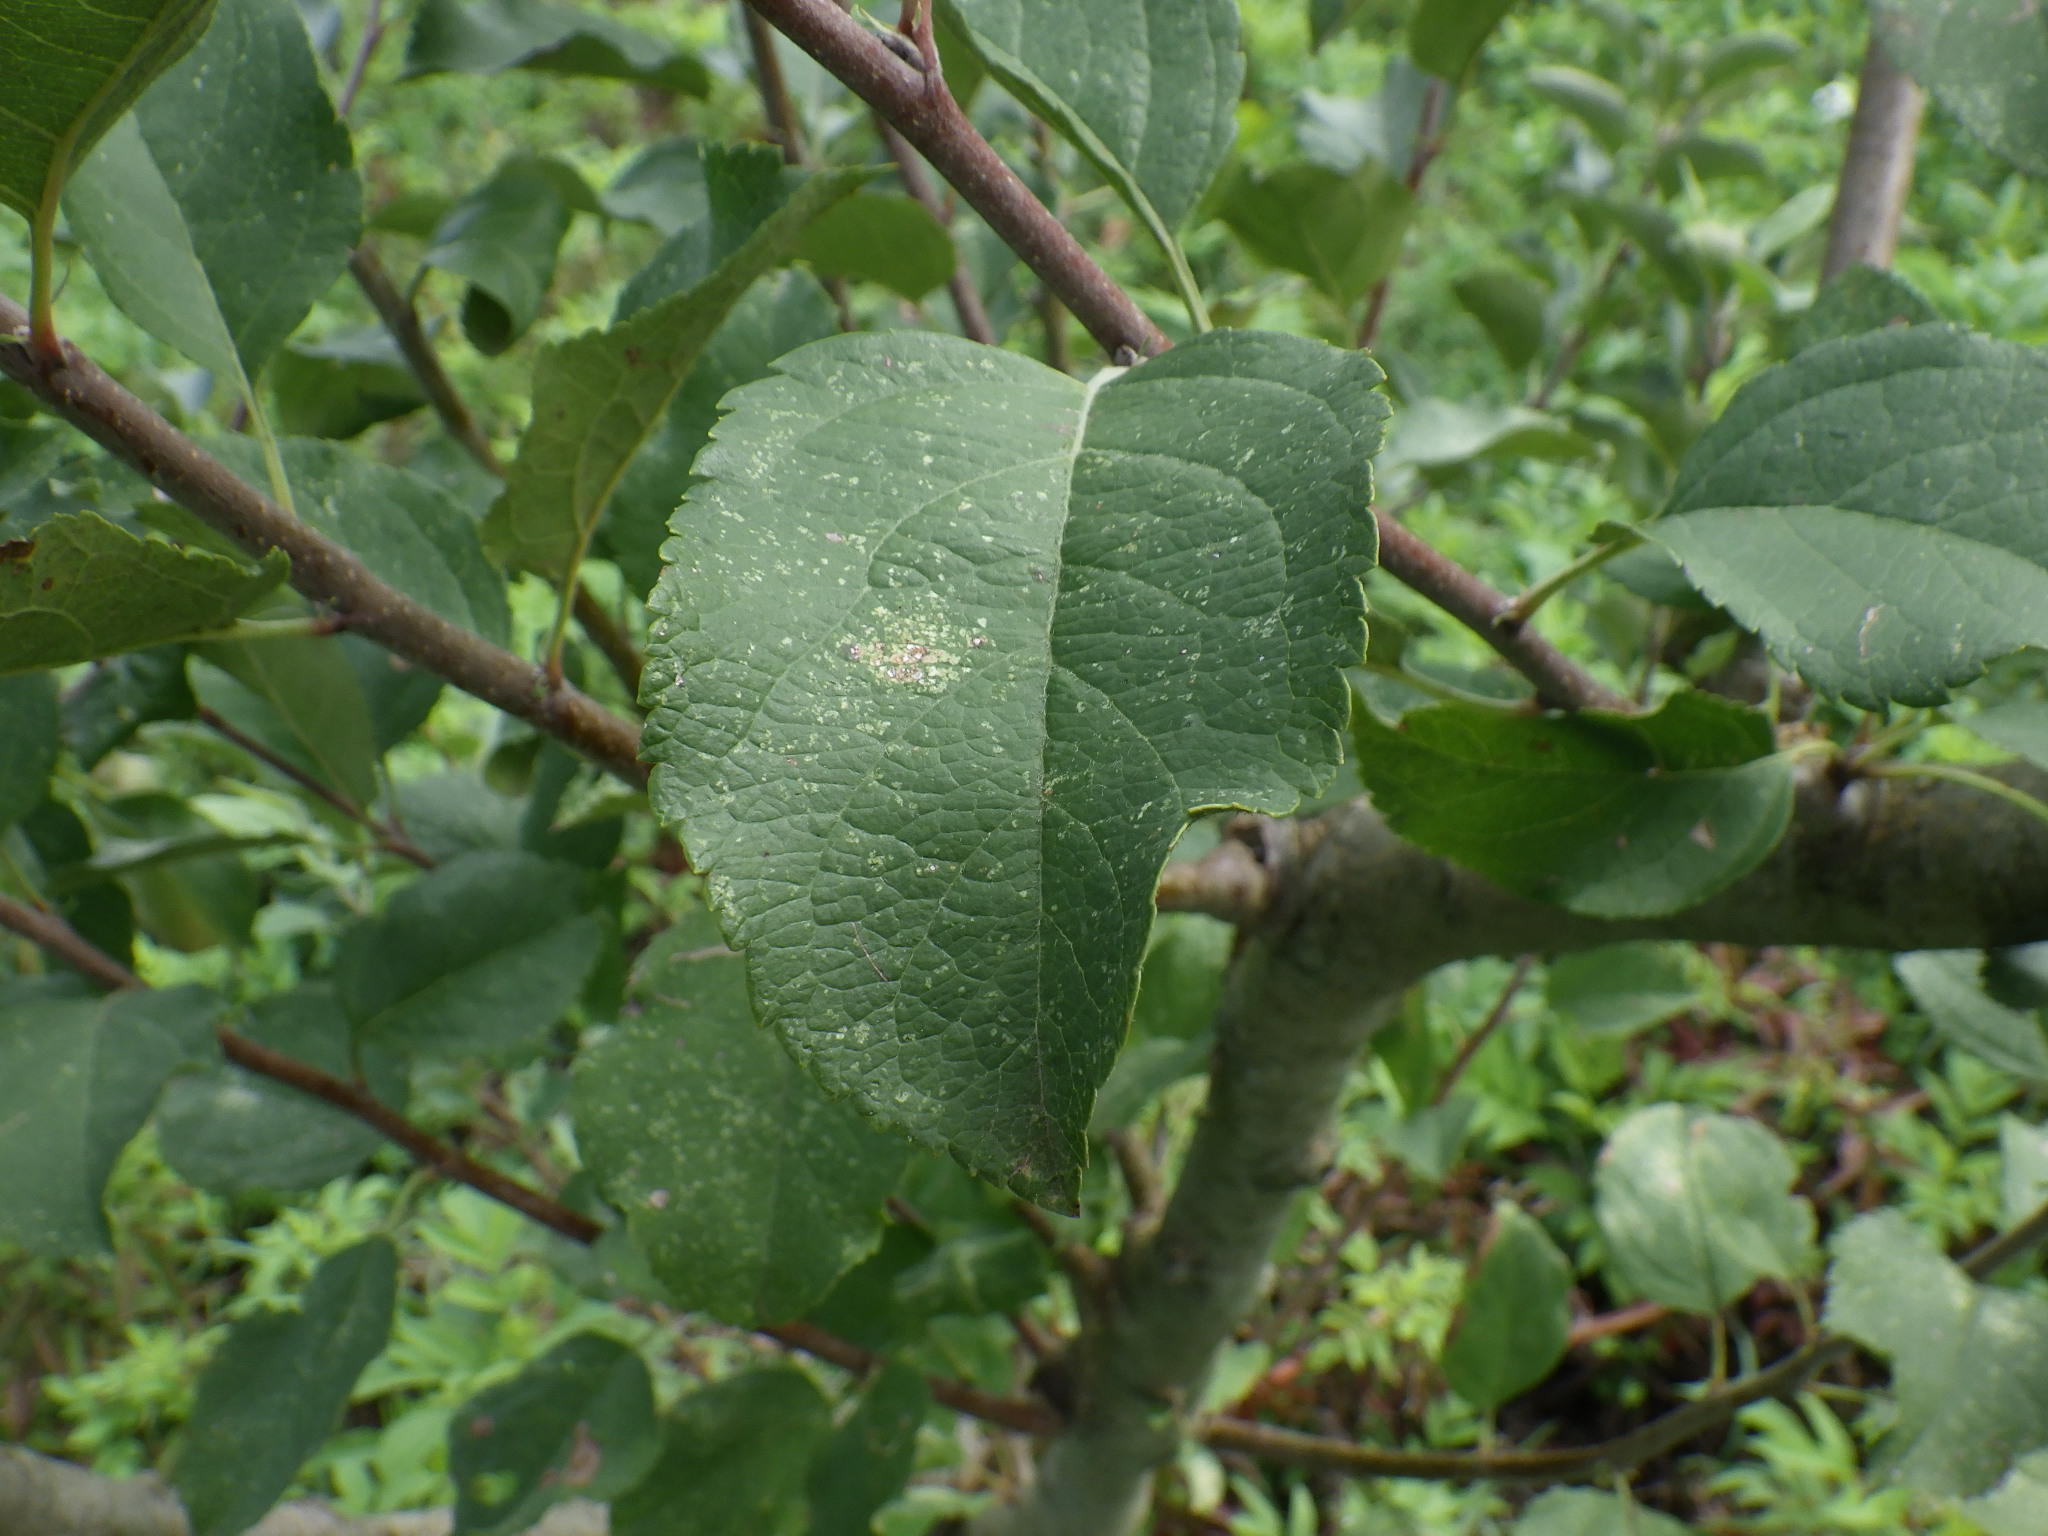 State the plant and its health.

apple, alternaria, mites
